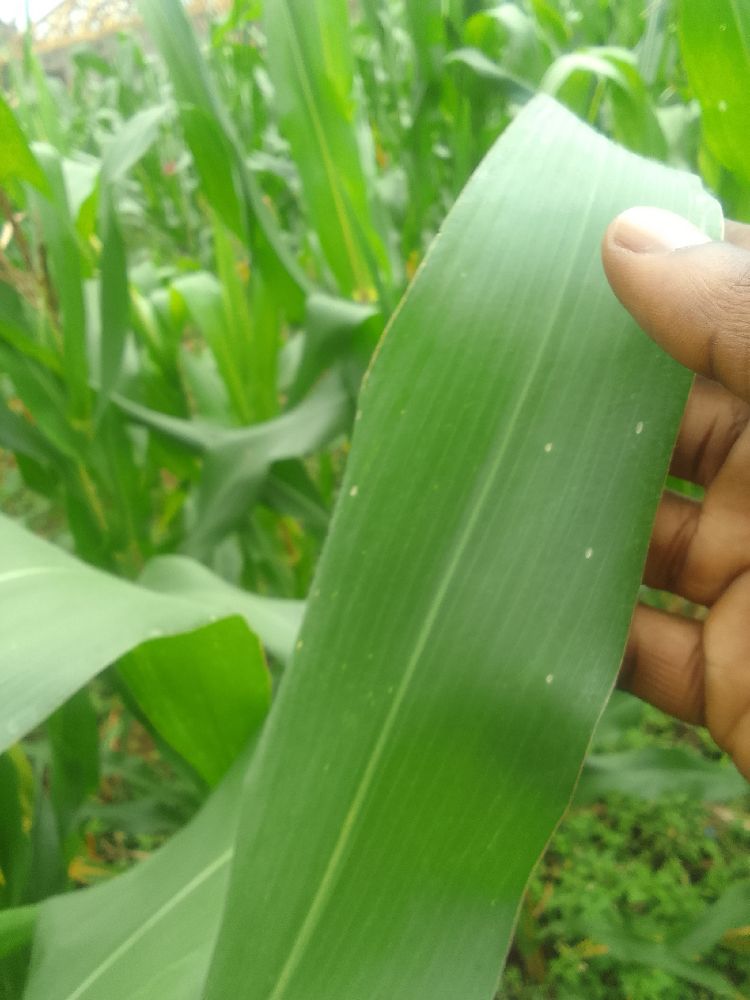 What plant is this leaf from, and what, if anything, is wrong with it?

maize, healthy
